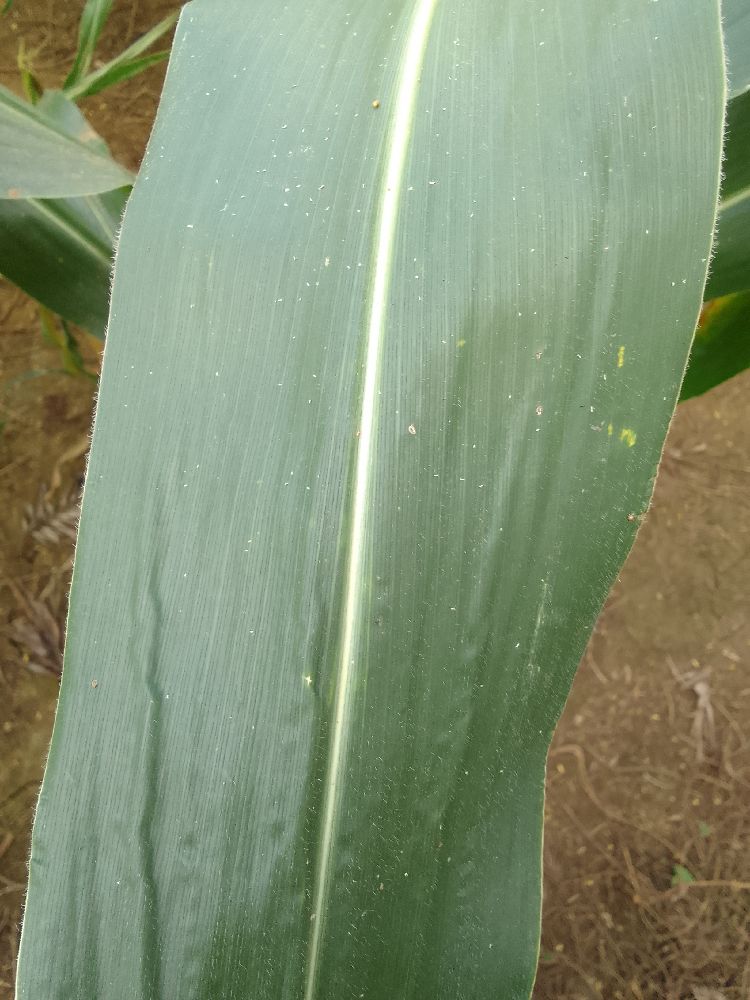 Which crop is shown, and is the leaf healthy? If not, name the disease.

maize, healthy
